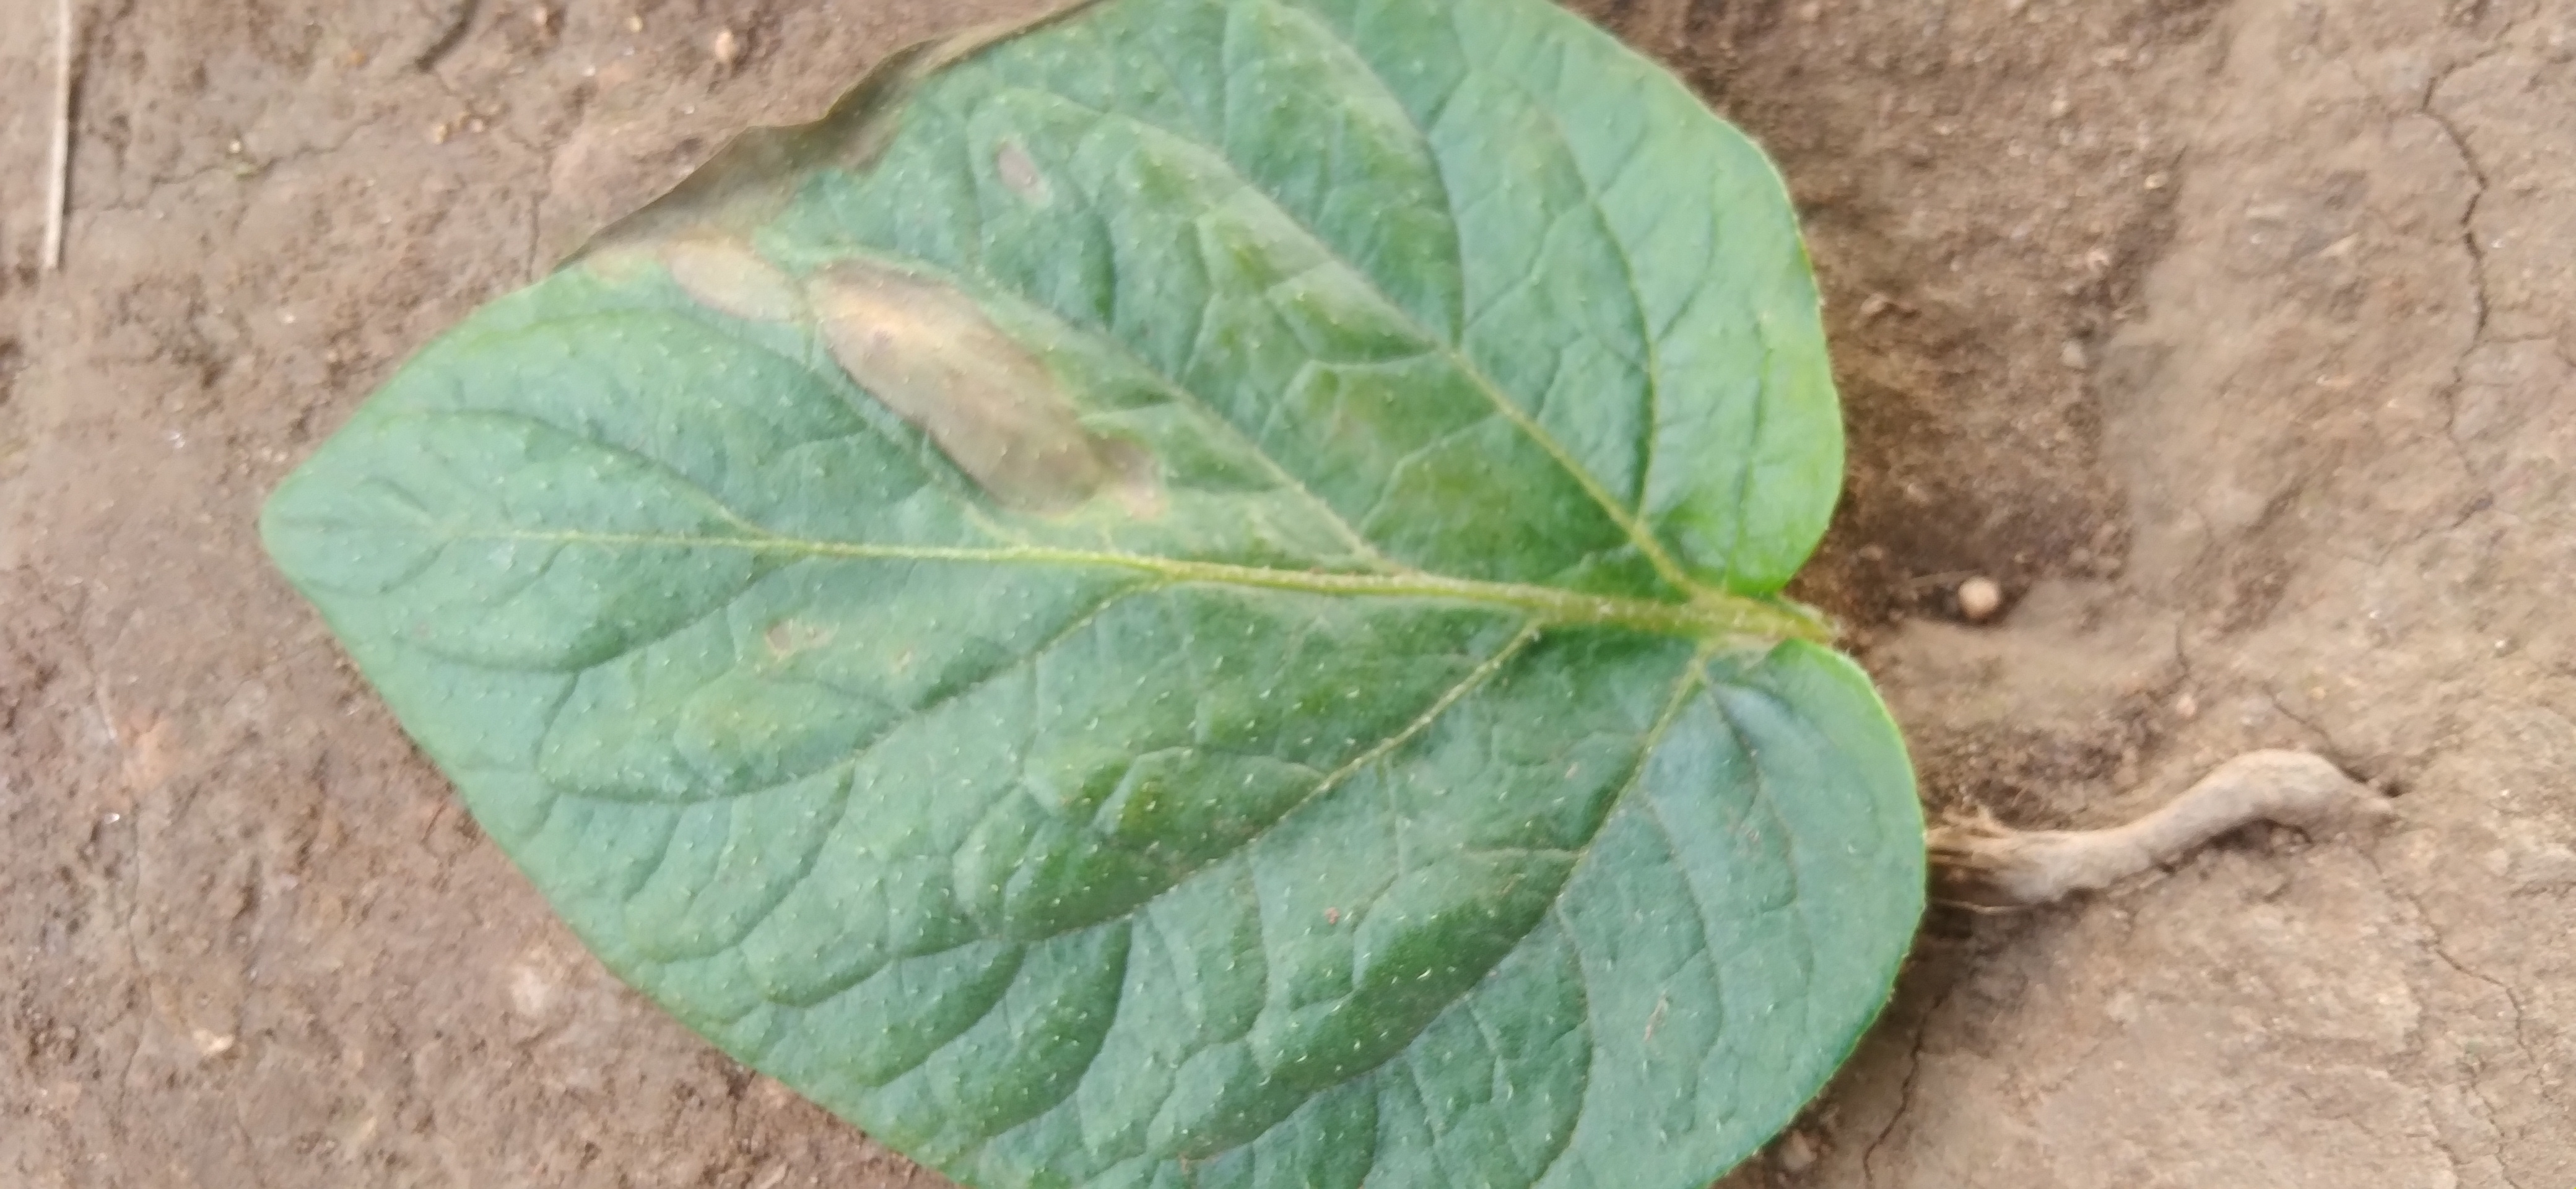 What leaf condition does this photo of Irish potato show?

early blight
